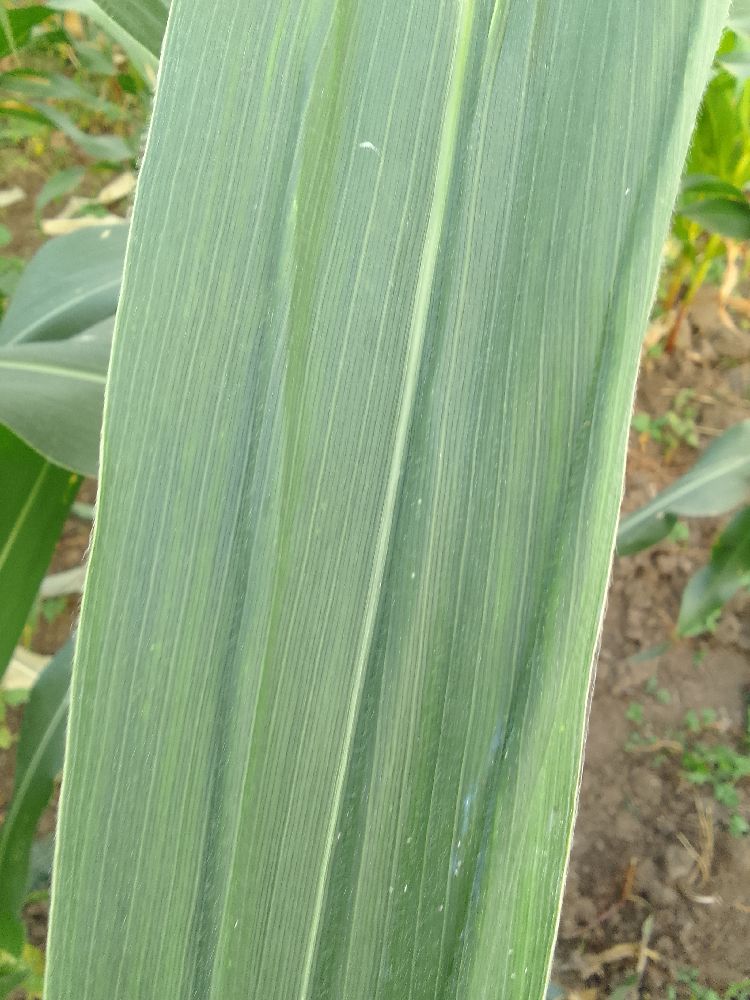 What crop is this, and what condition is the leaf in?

maize, healthy
